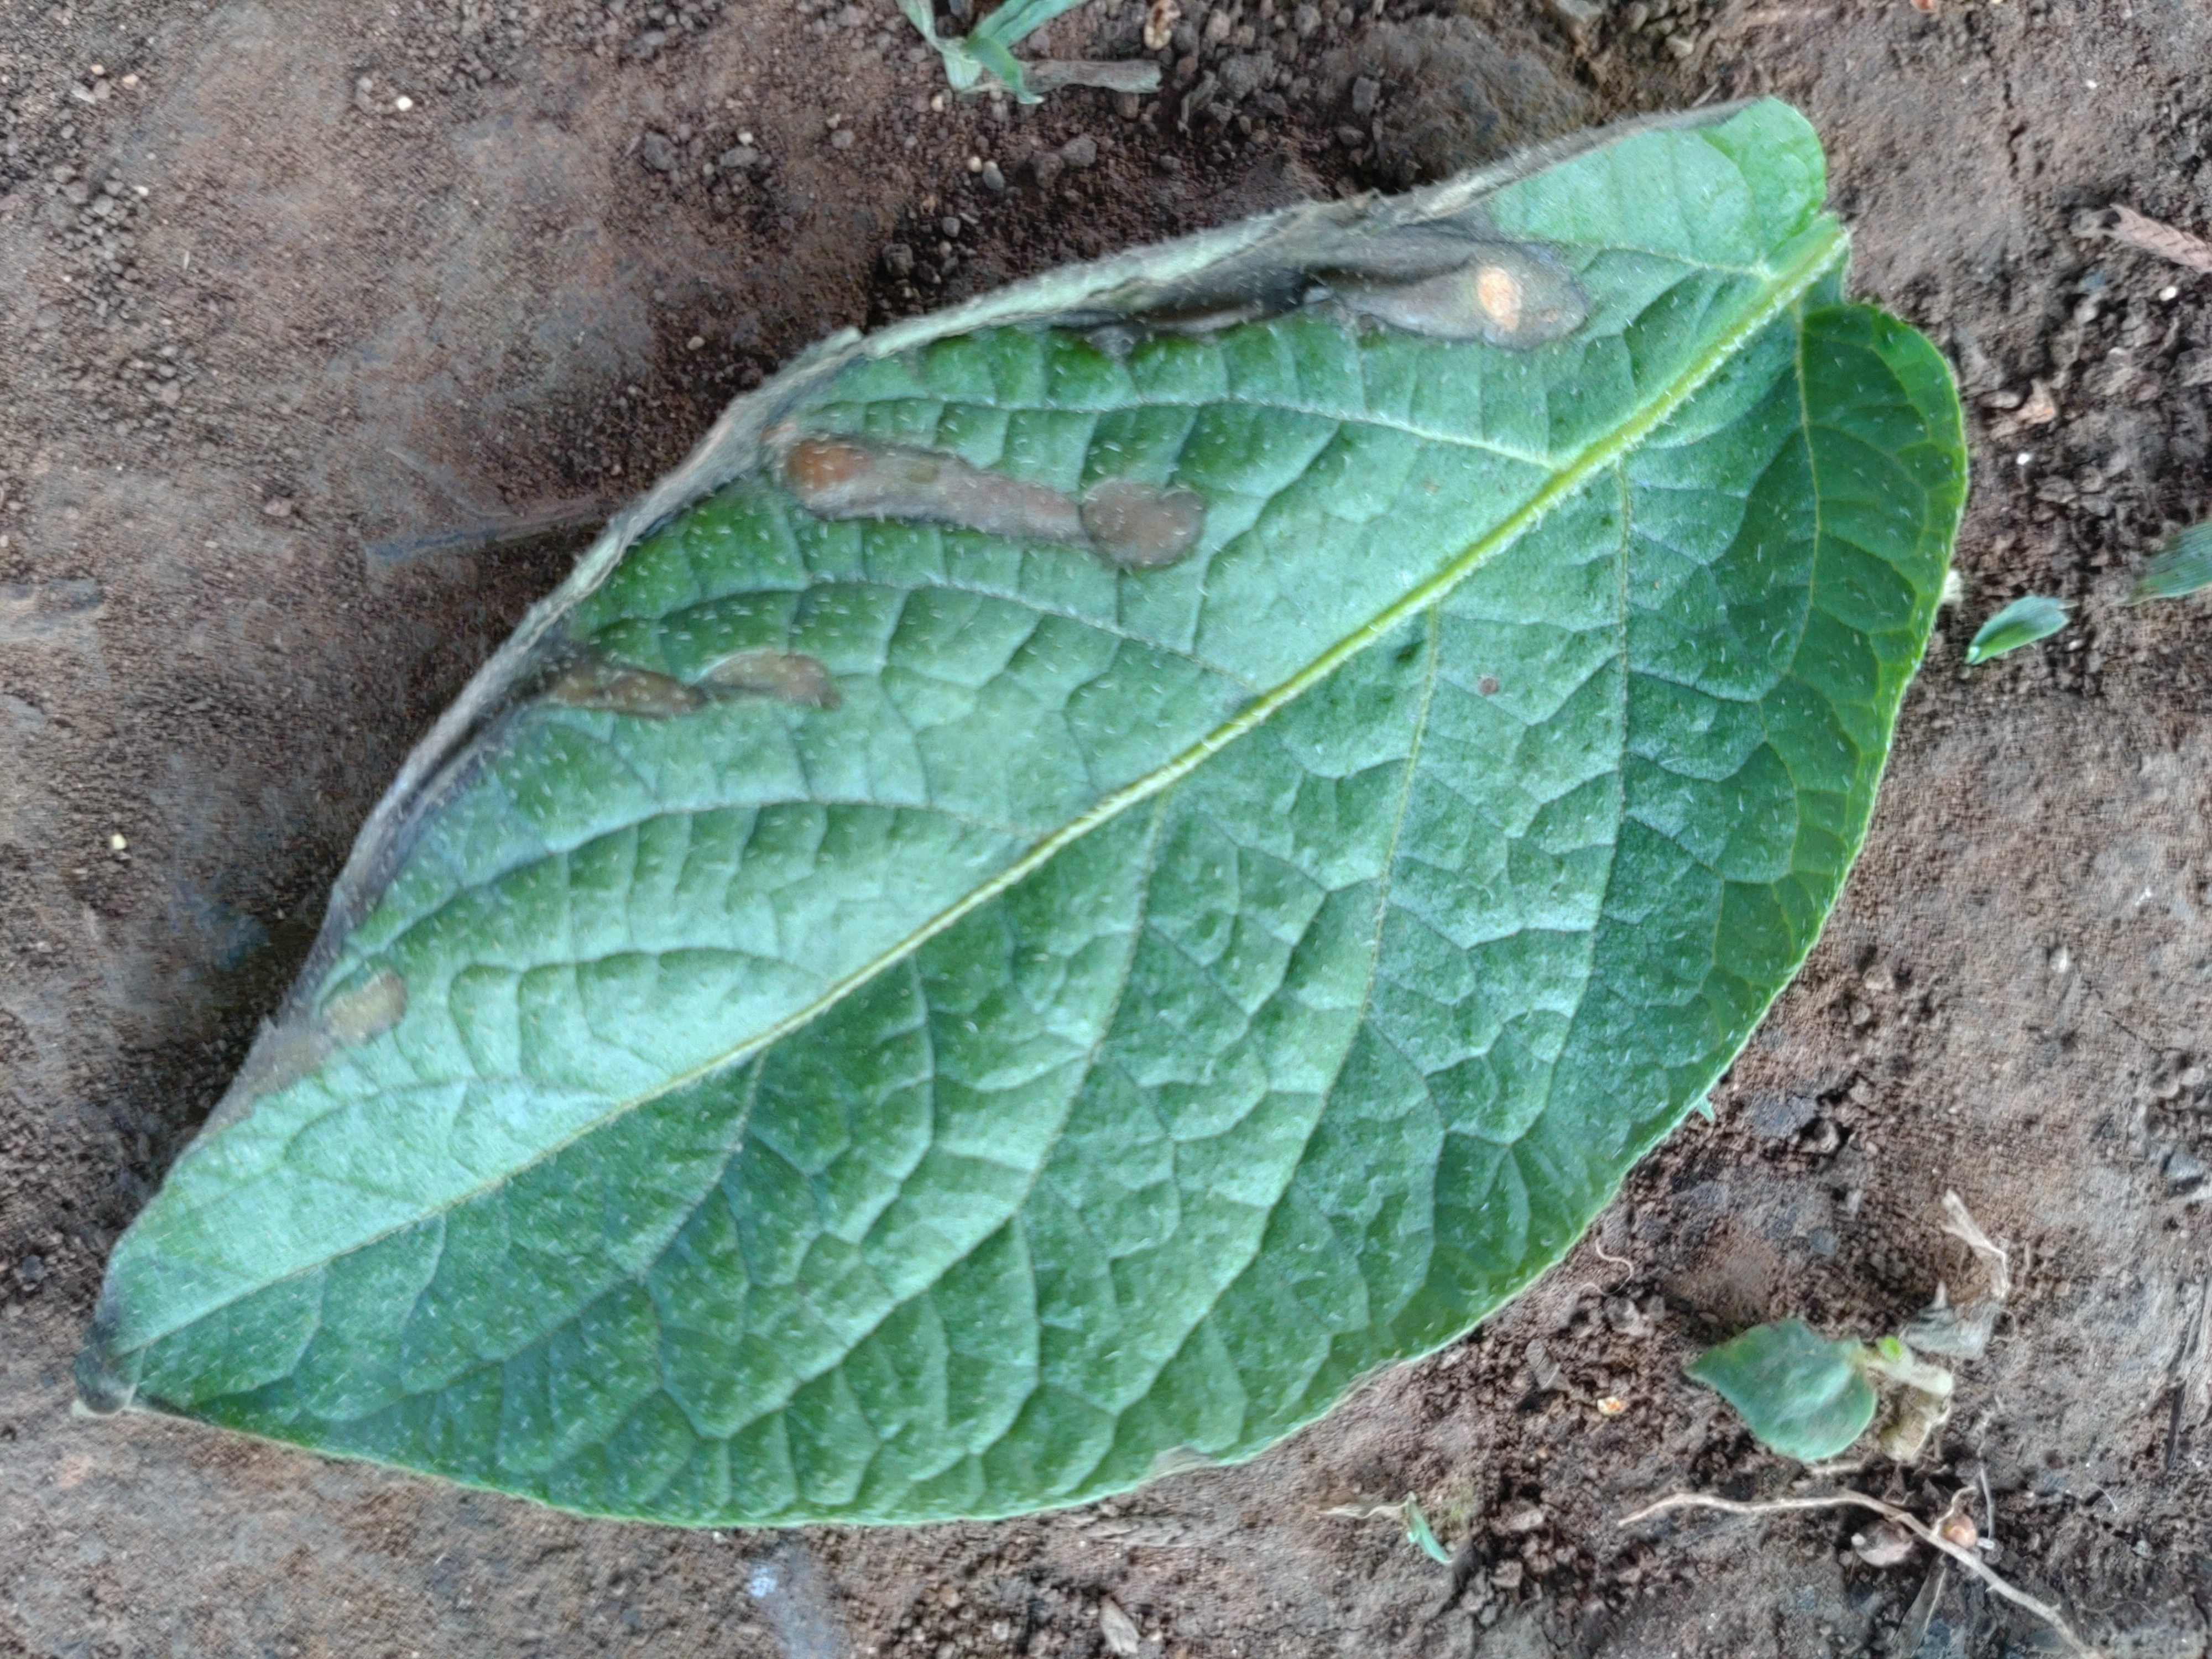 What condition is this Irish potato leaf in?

early blight
